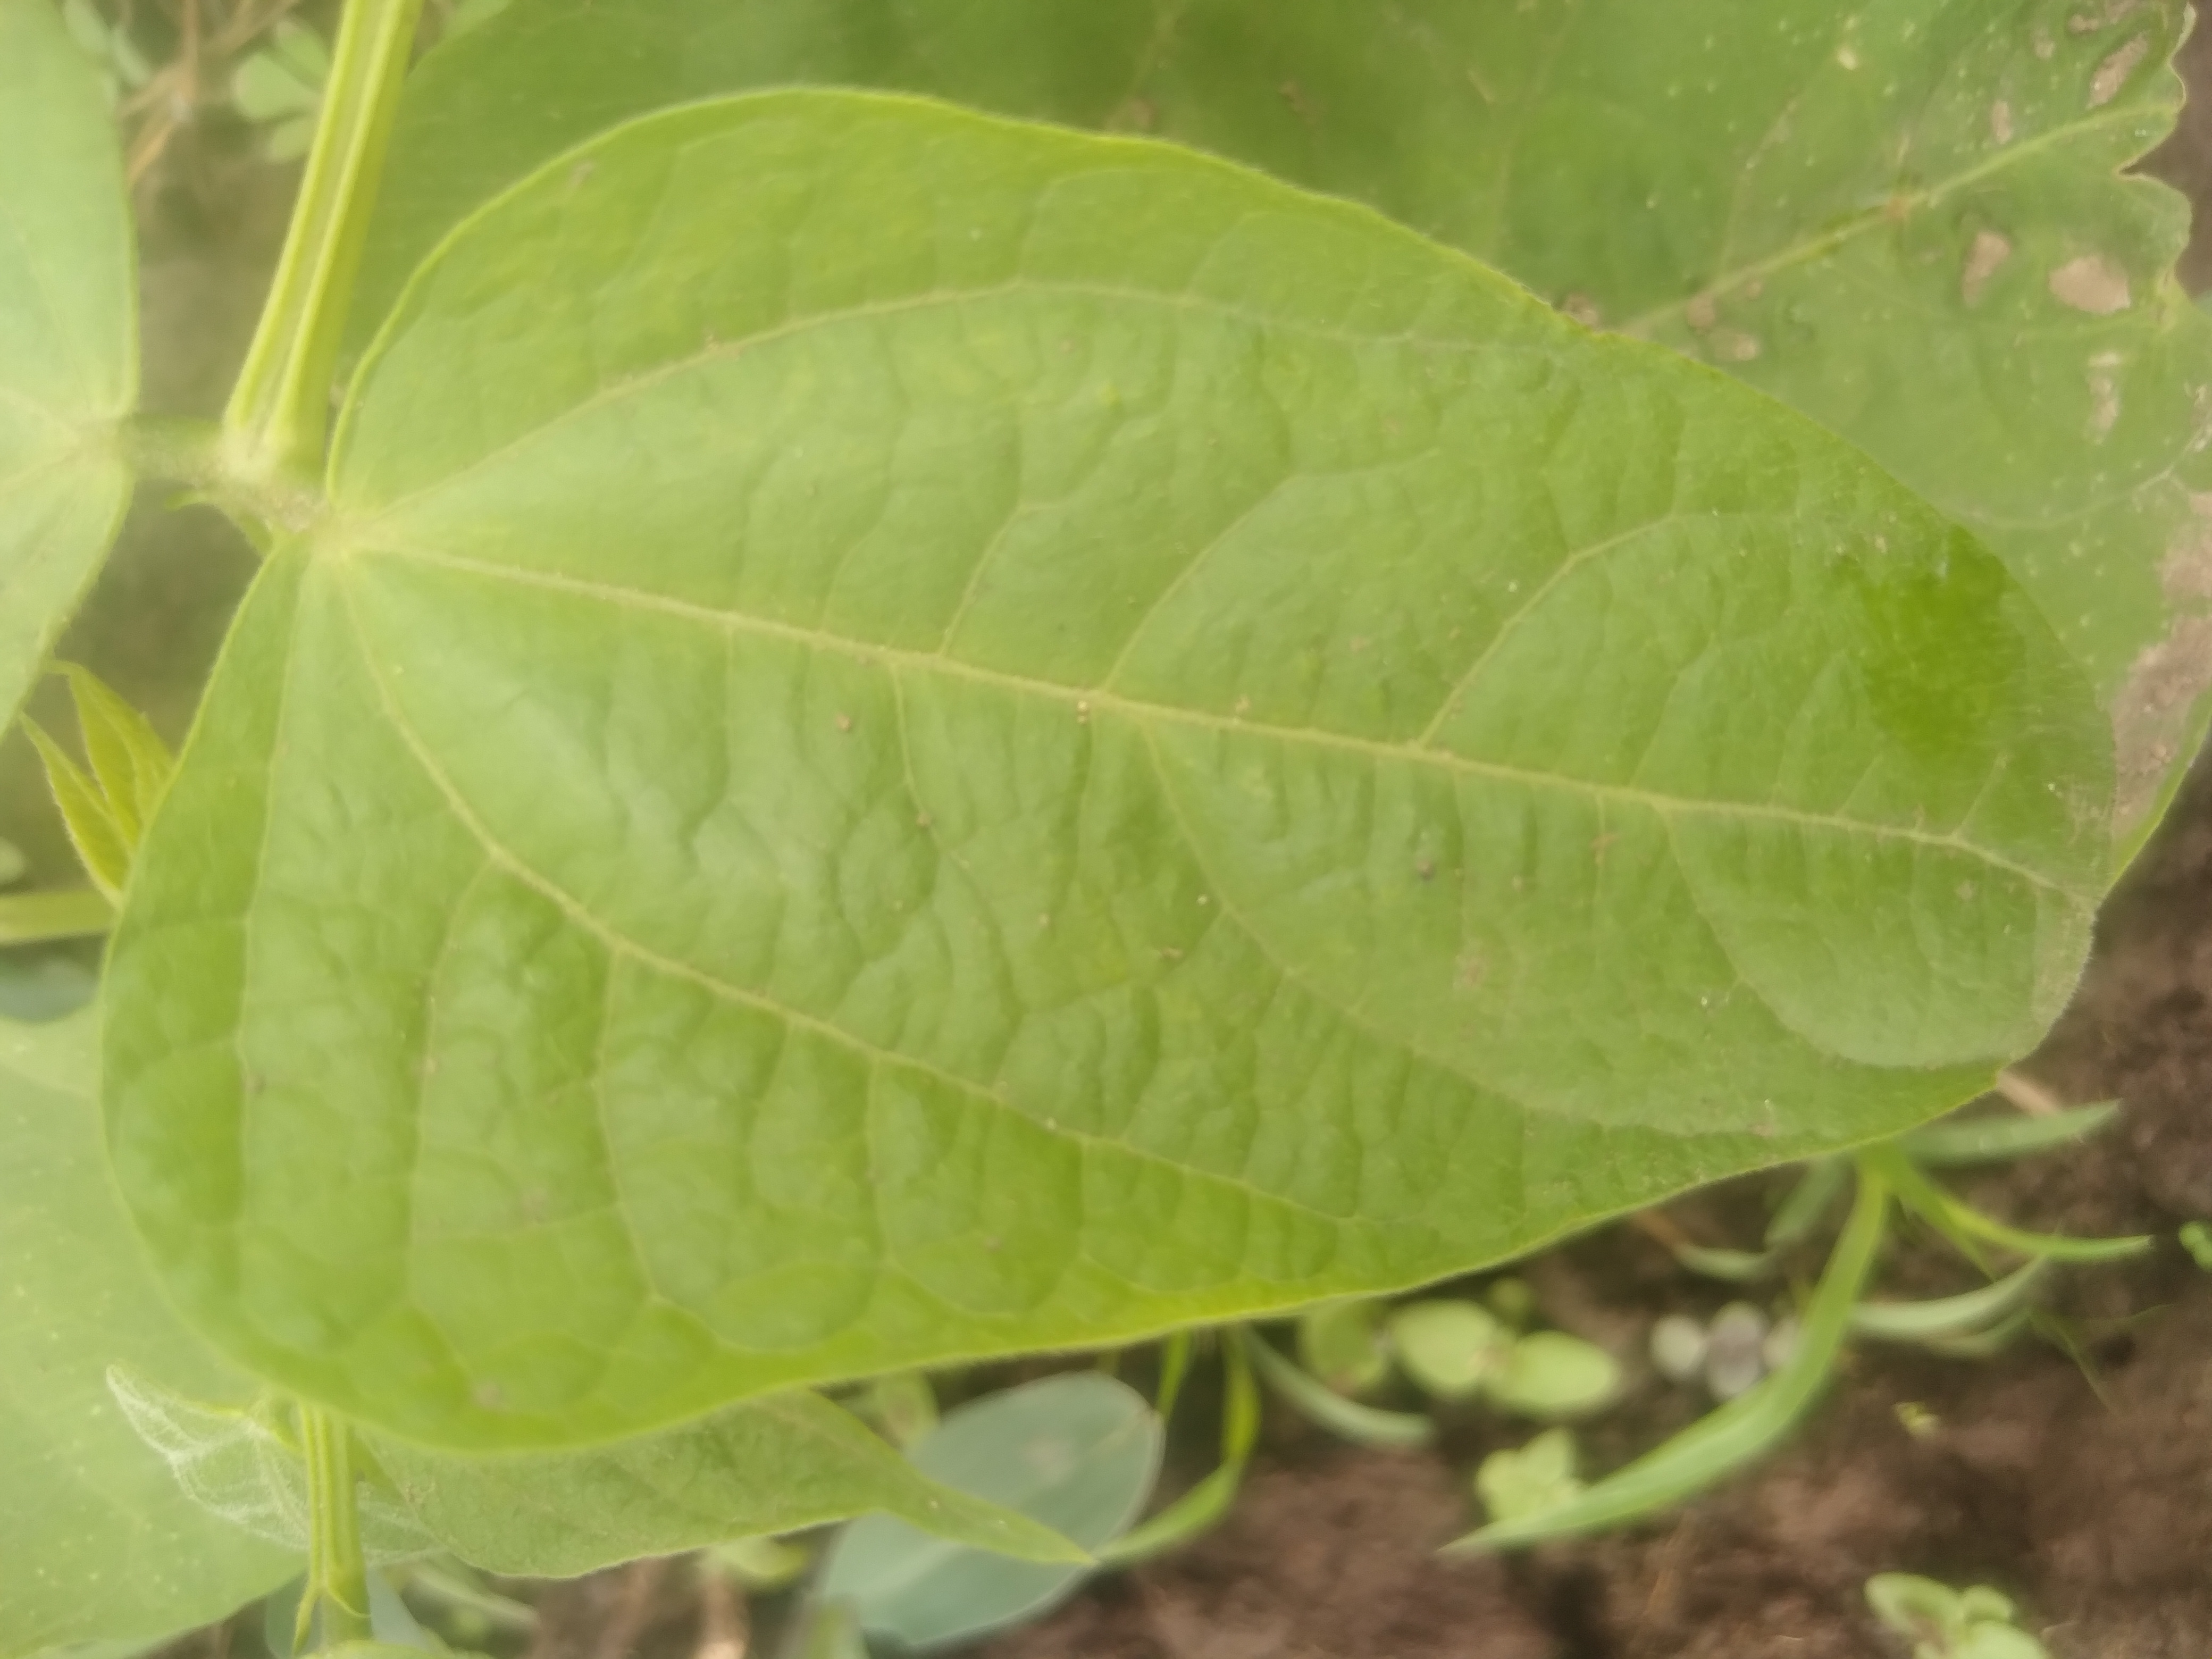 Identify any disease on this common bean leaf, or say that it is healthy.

healthy
